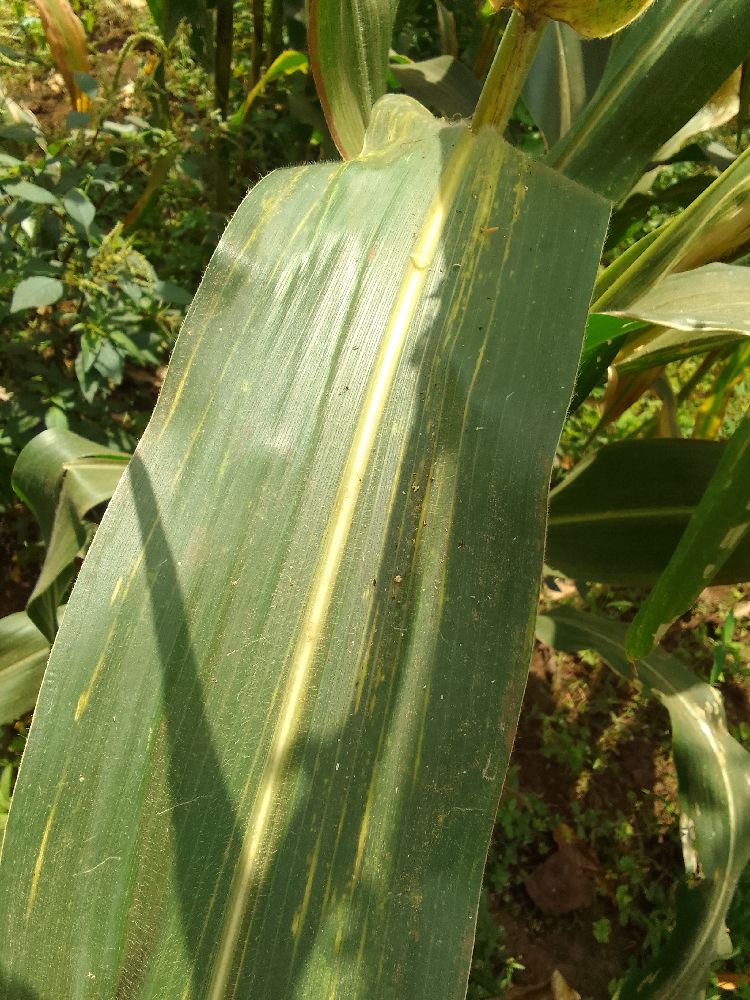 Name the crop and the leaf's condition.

maize, maize lethal necrosis
